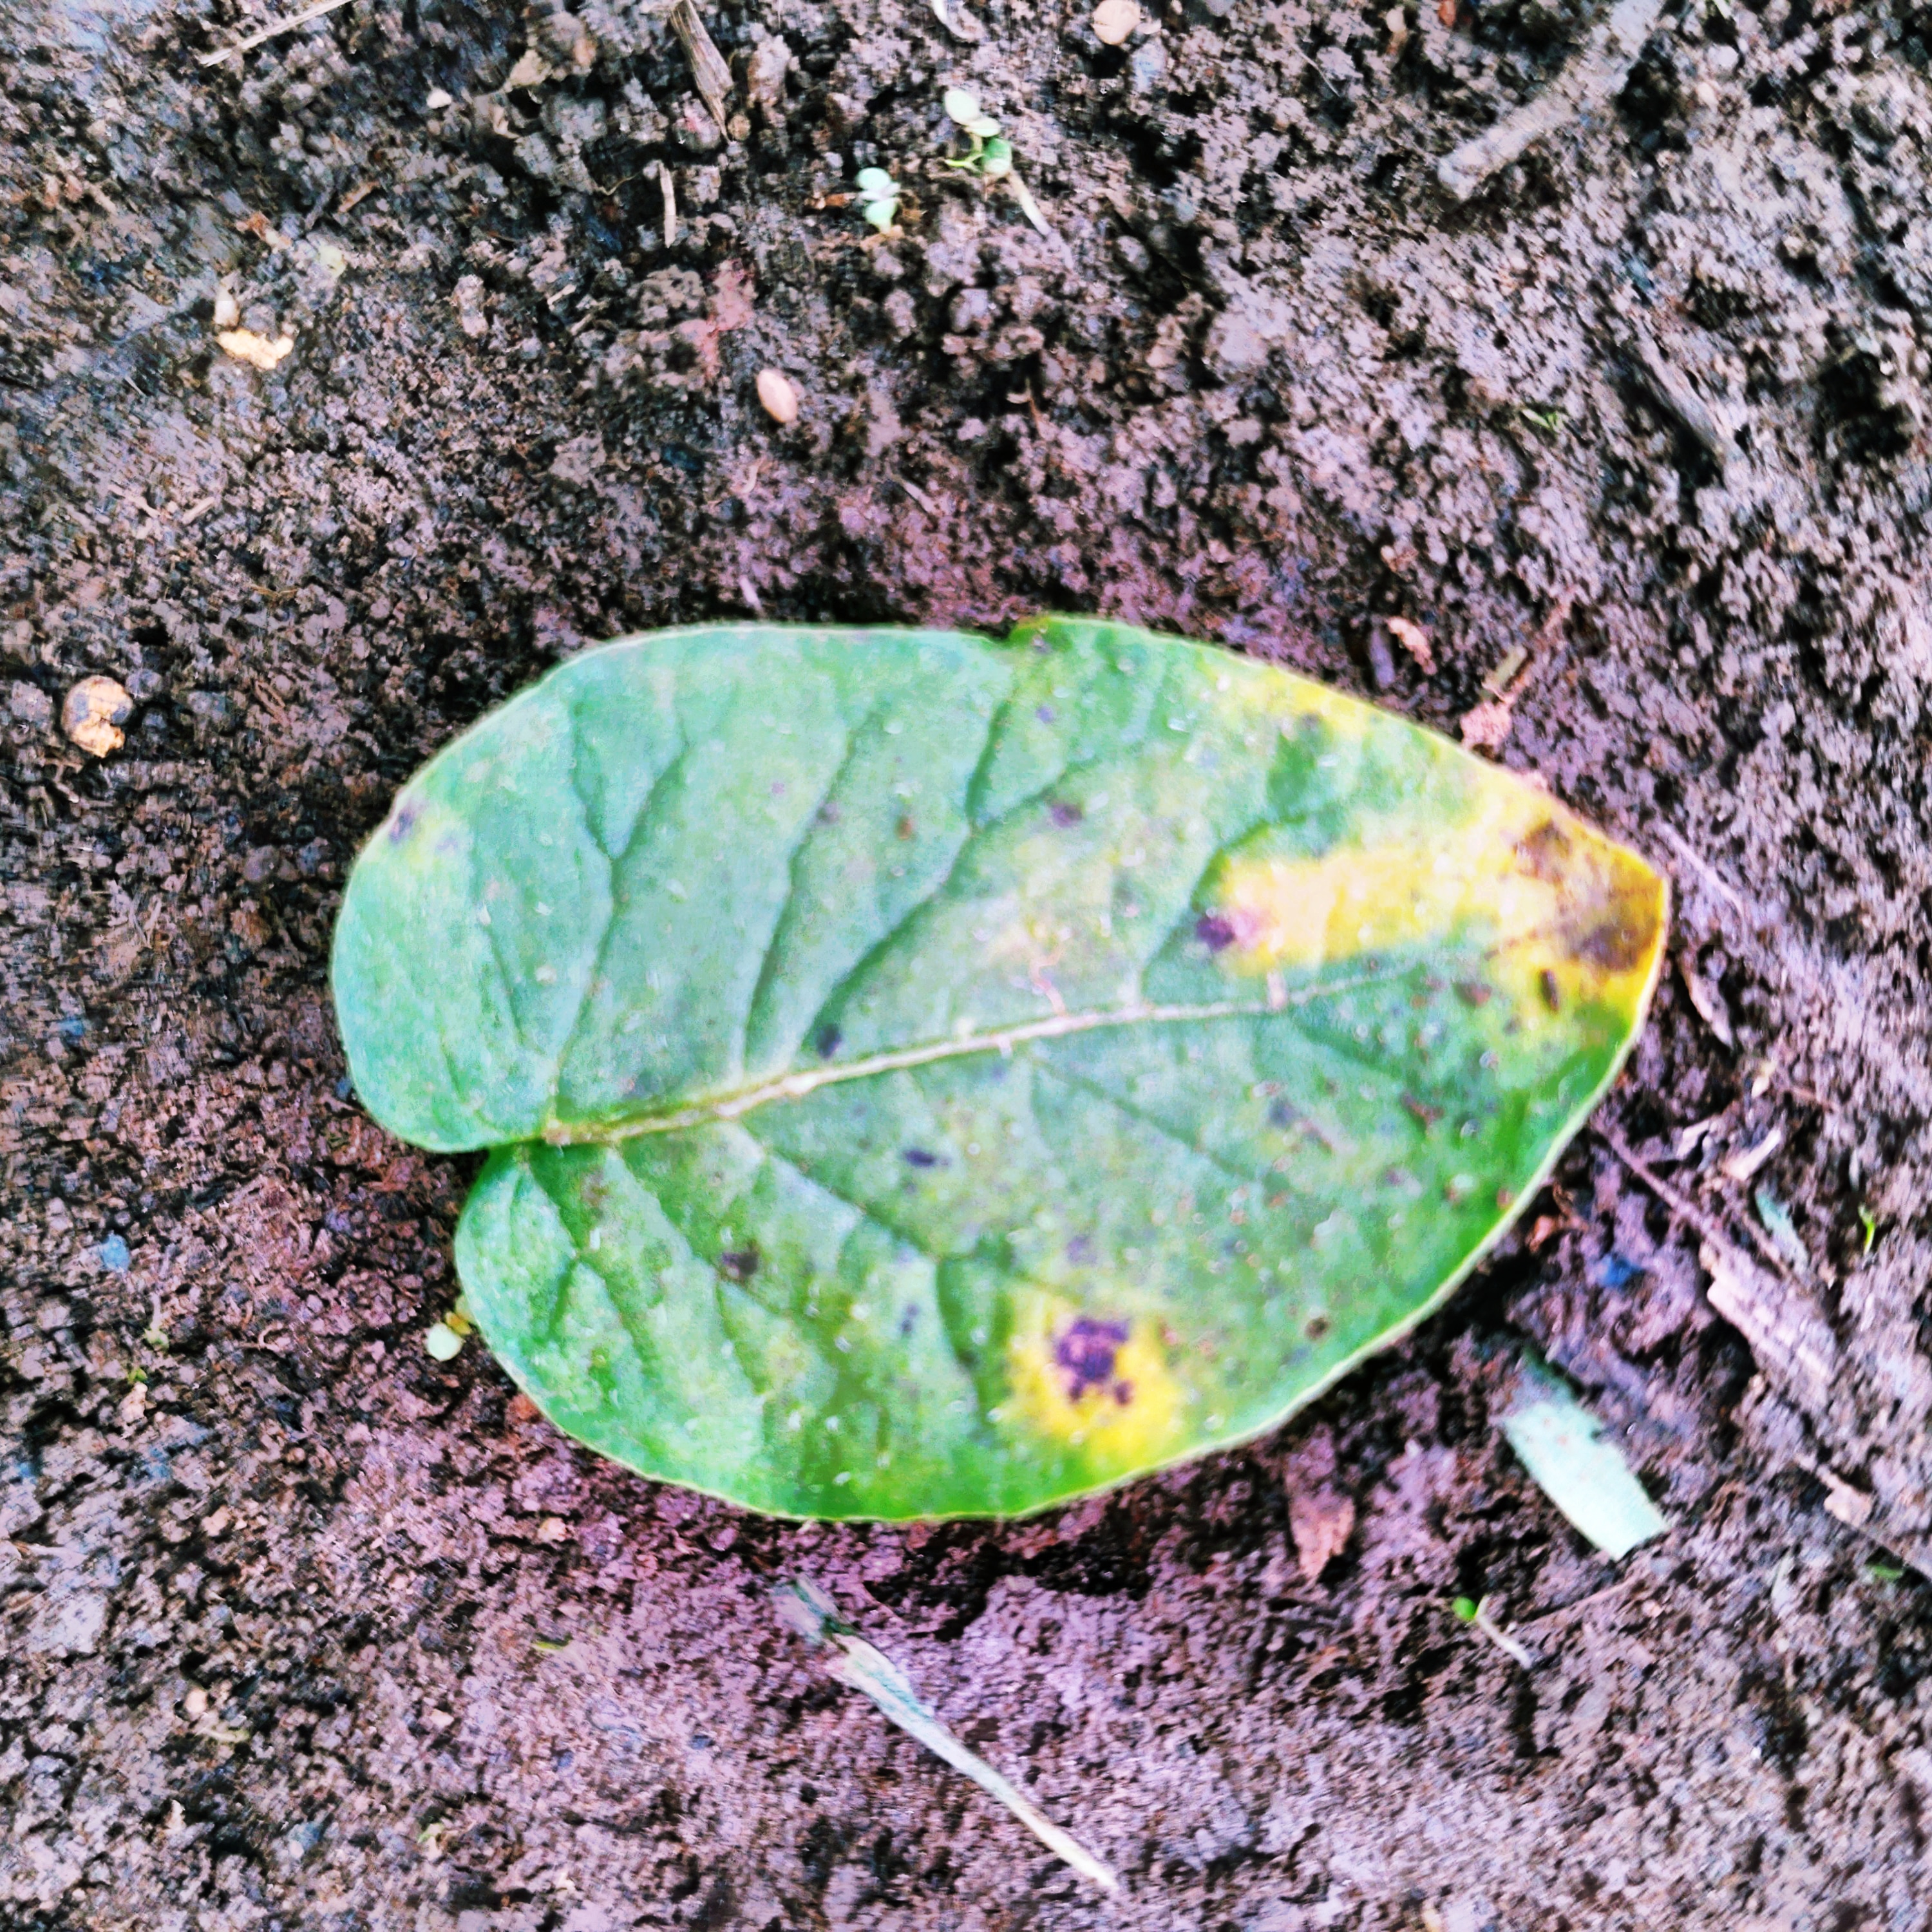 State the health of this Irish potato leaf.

late blight
